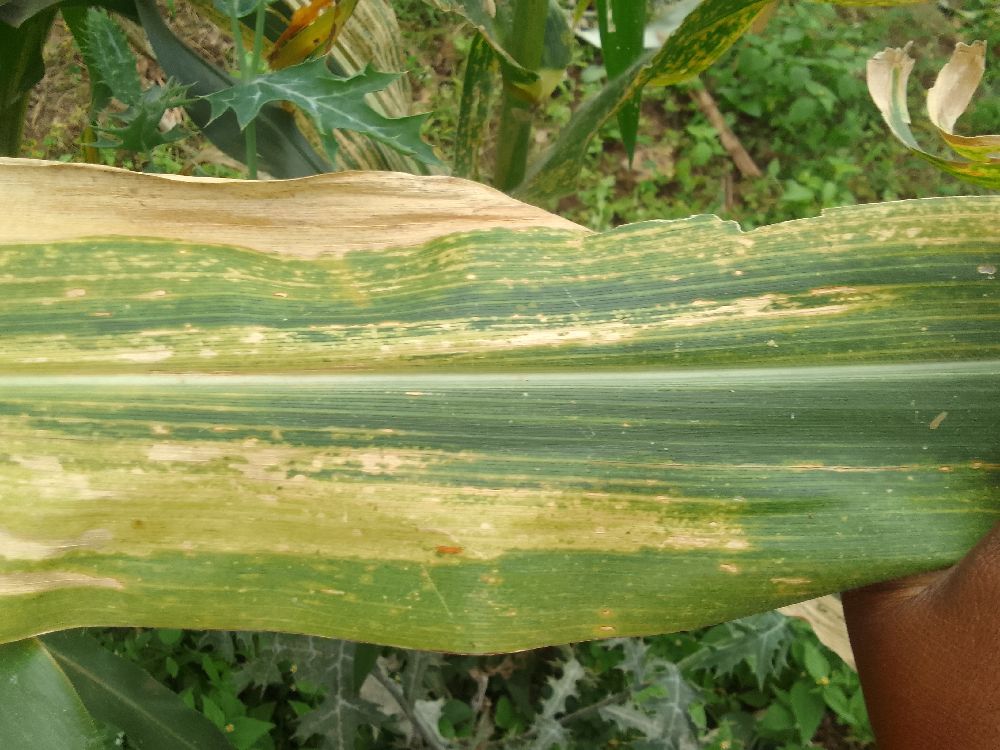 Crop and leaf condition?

maize, maize lethal necrosis
